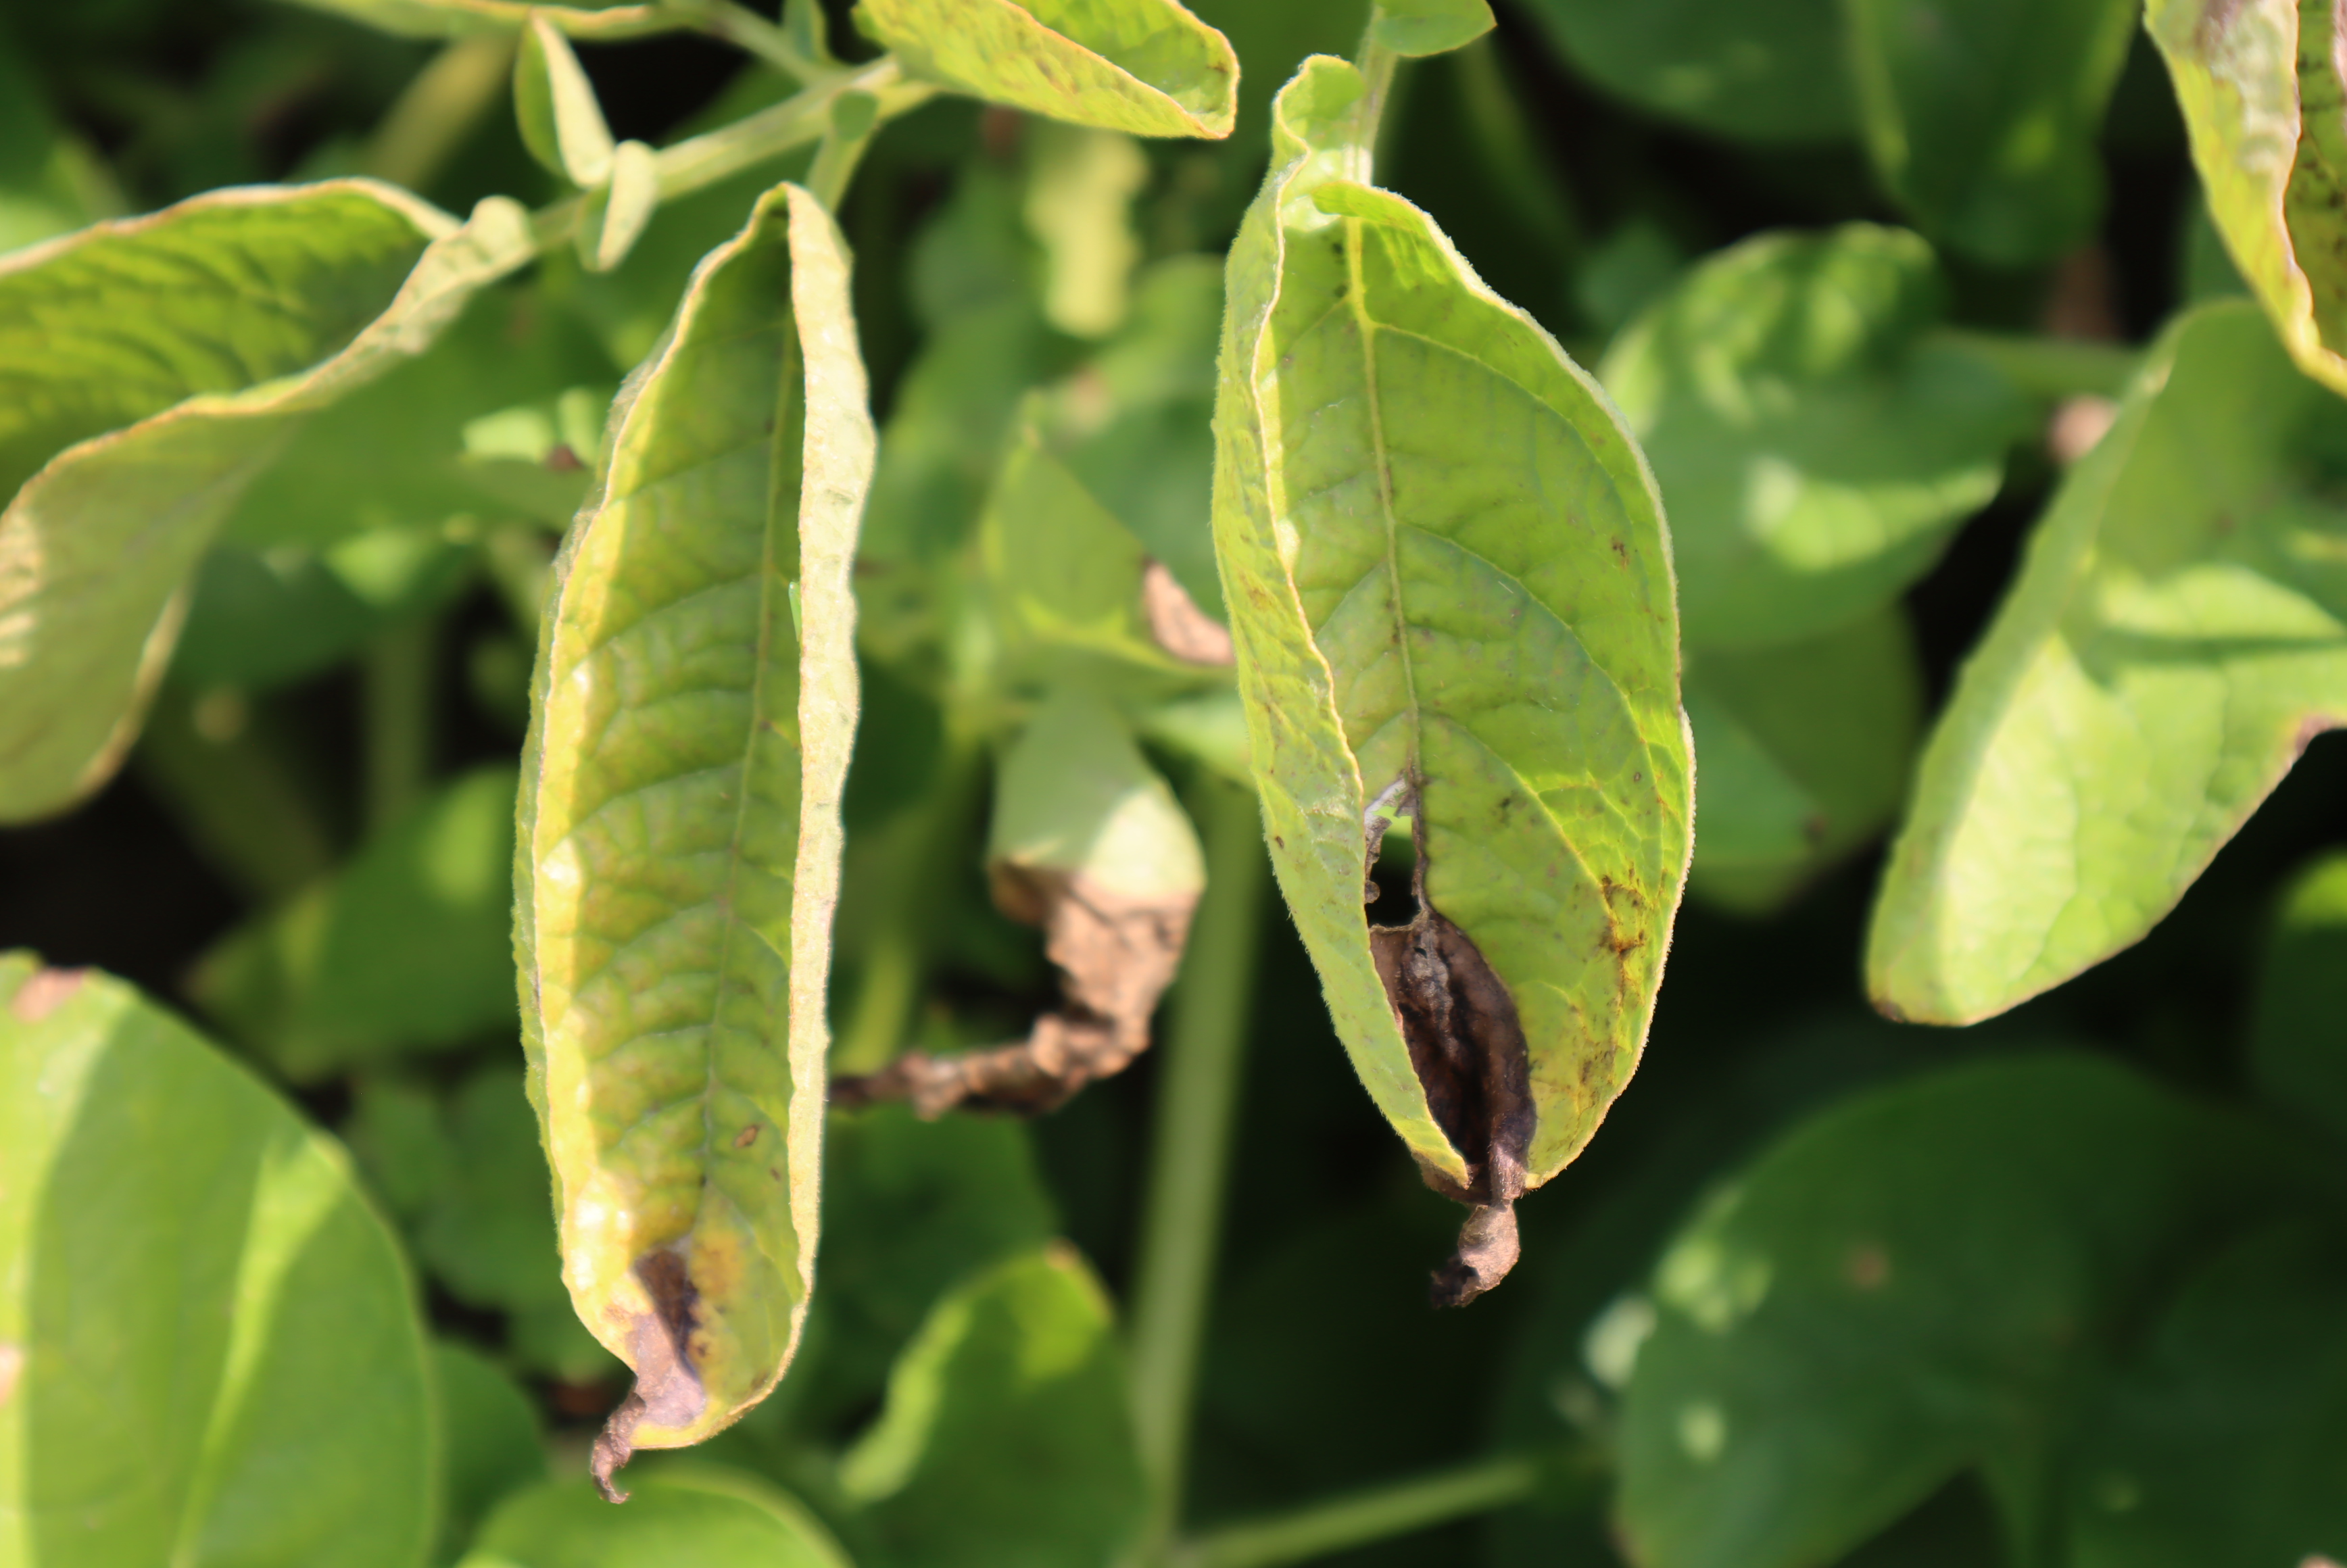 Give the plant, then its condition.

potato, grey mould
